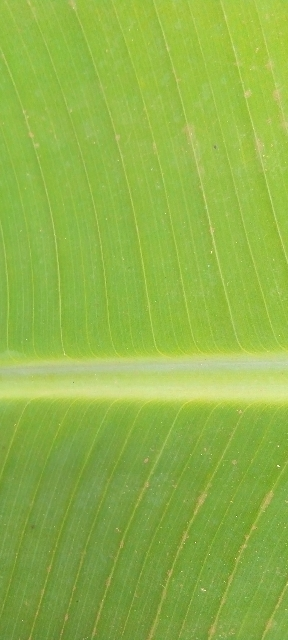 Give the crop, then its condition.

banana, healthy
